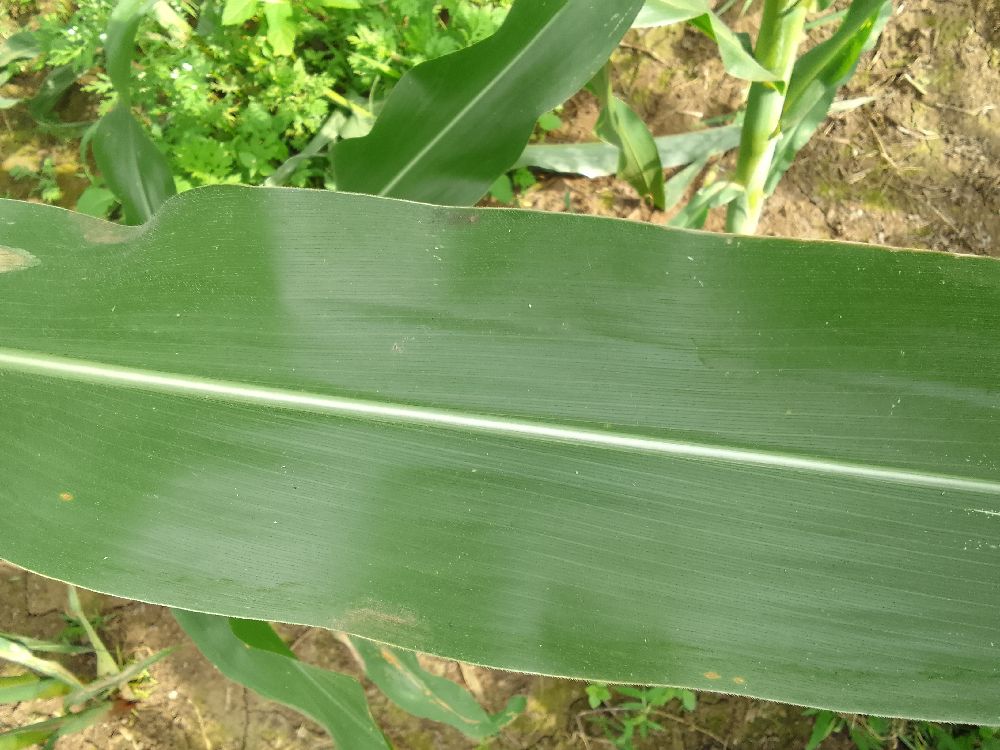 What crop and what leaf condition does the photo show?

maize, healthy
